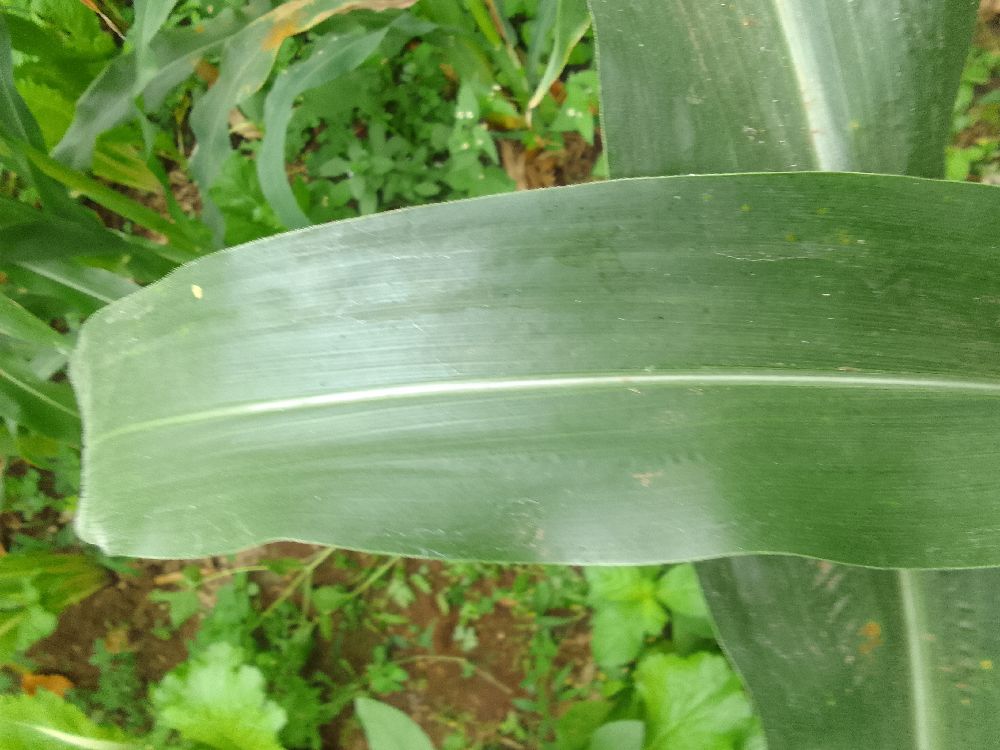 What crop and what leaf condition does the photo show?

maize, healthy
